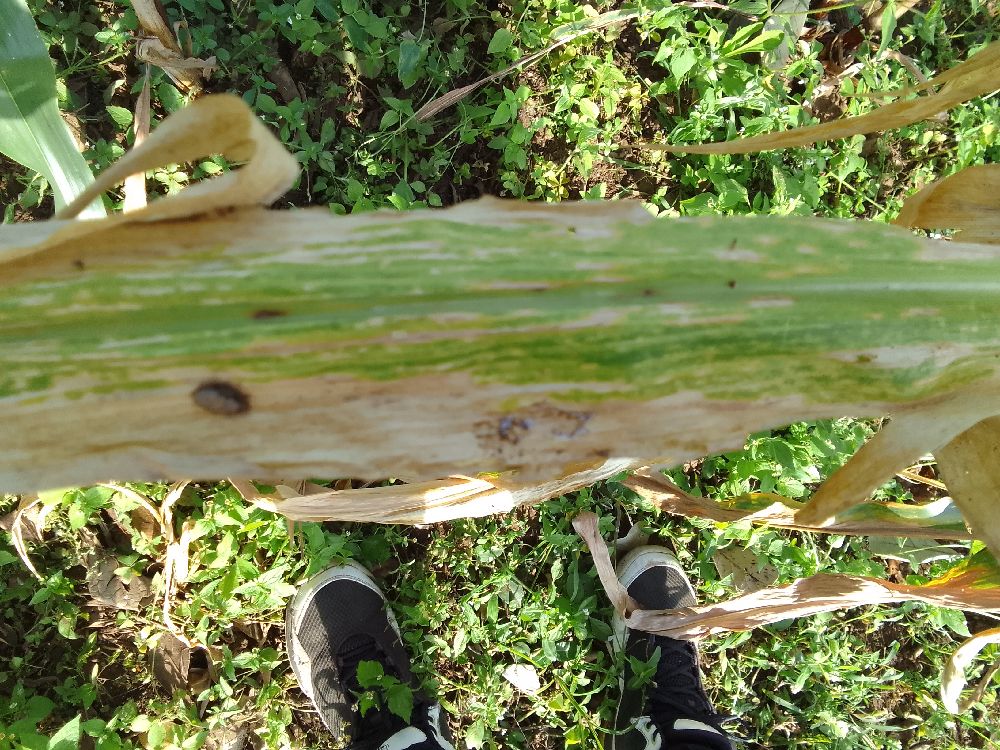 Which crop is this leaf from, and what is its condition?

maize, maize lethal necrosis
